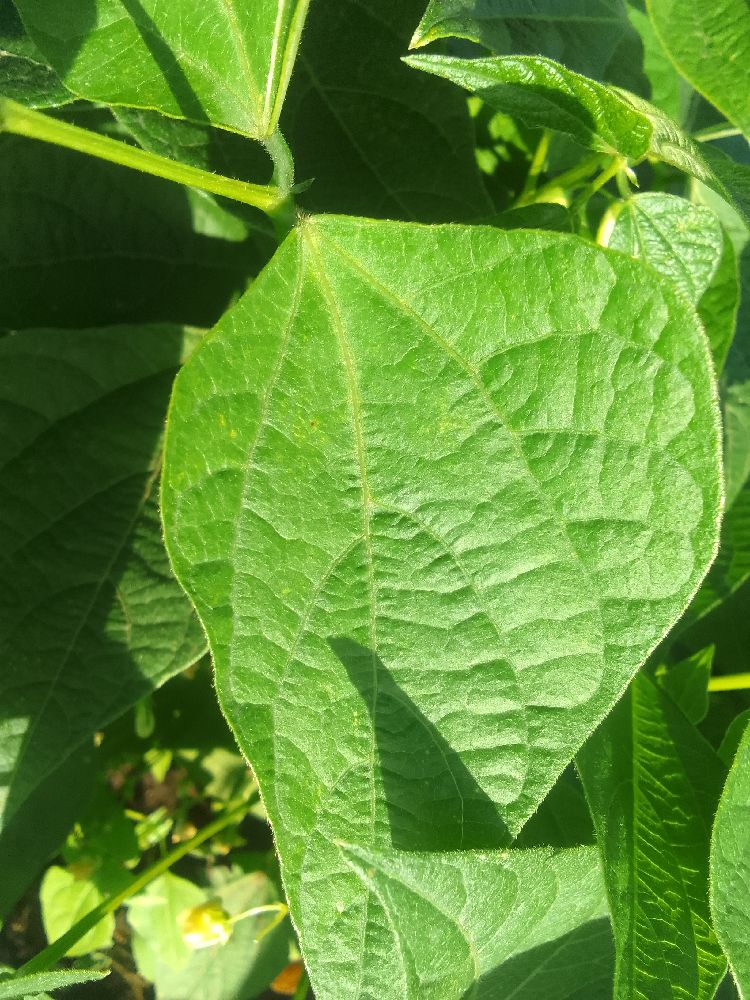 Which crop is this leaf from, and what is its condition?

common bean, healthy
